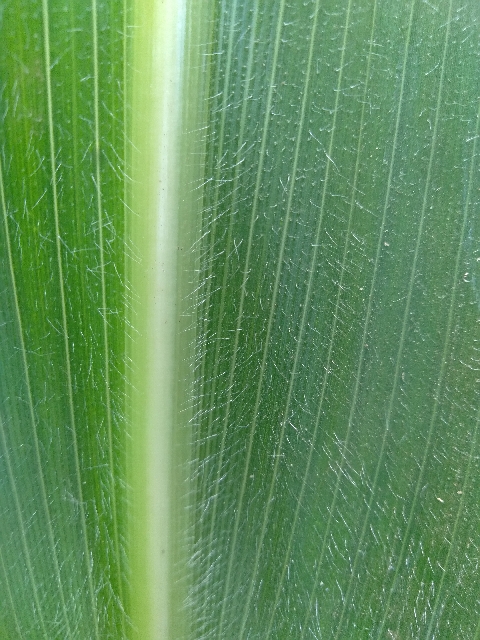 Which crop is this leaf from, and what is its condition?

maize, healthy
